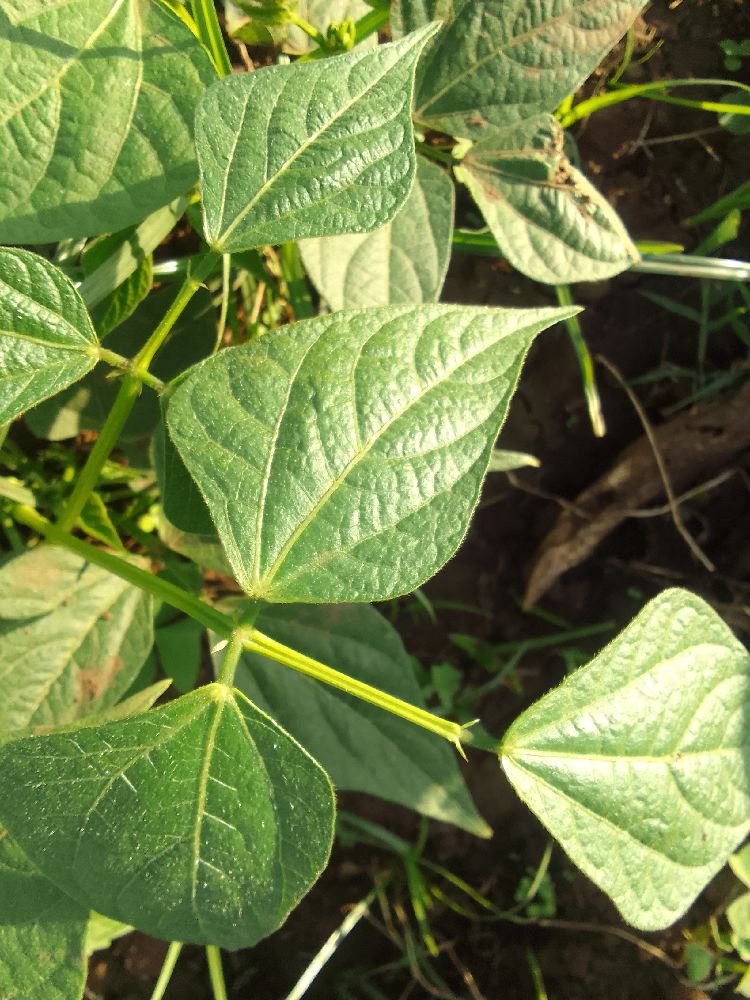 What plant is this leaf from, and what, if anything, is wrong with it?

common bean, healthy
